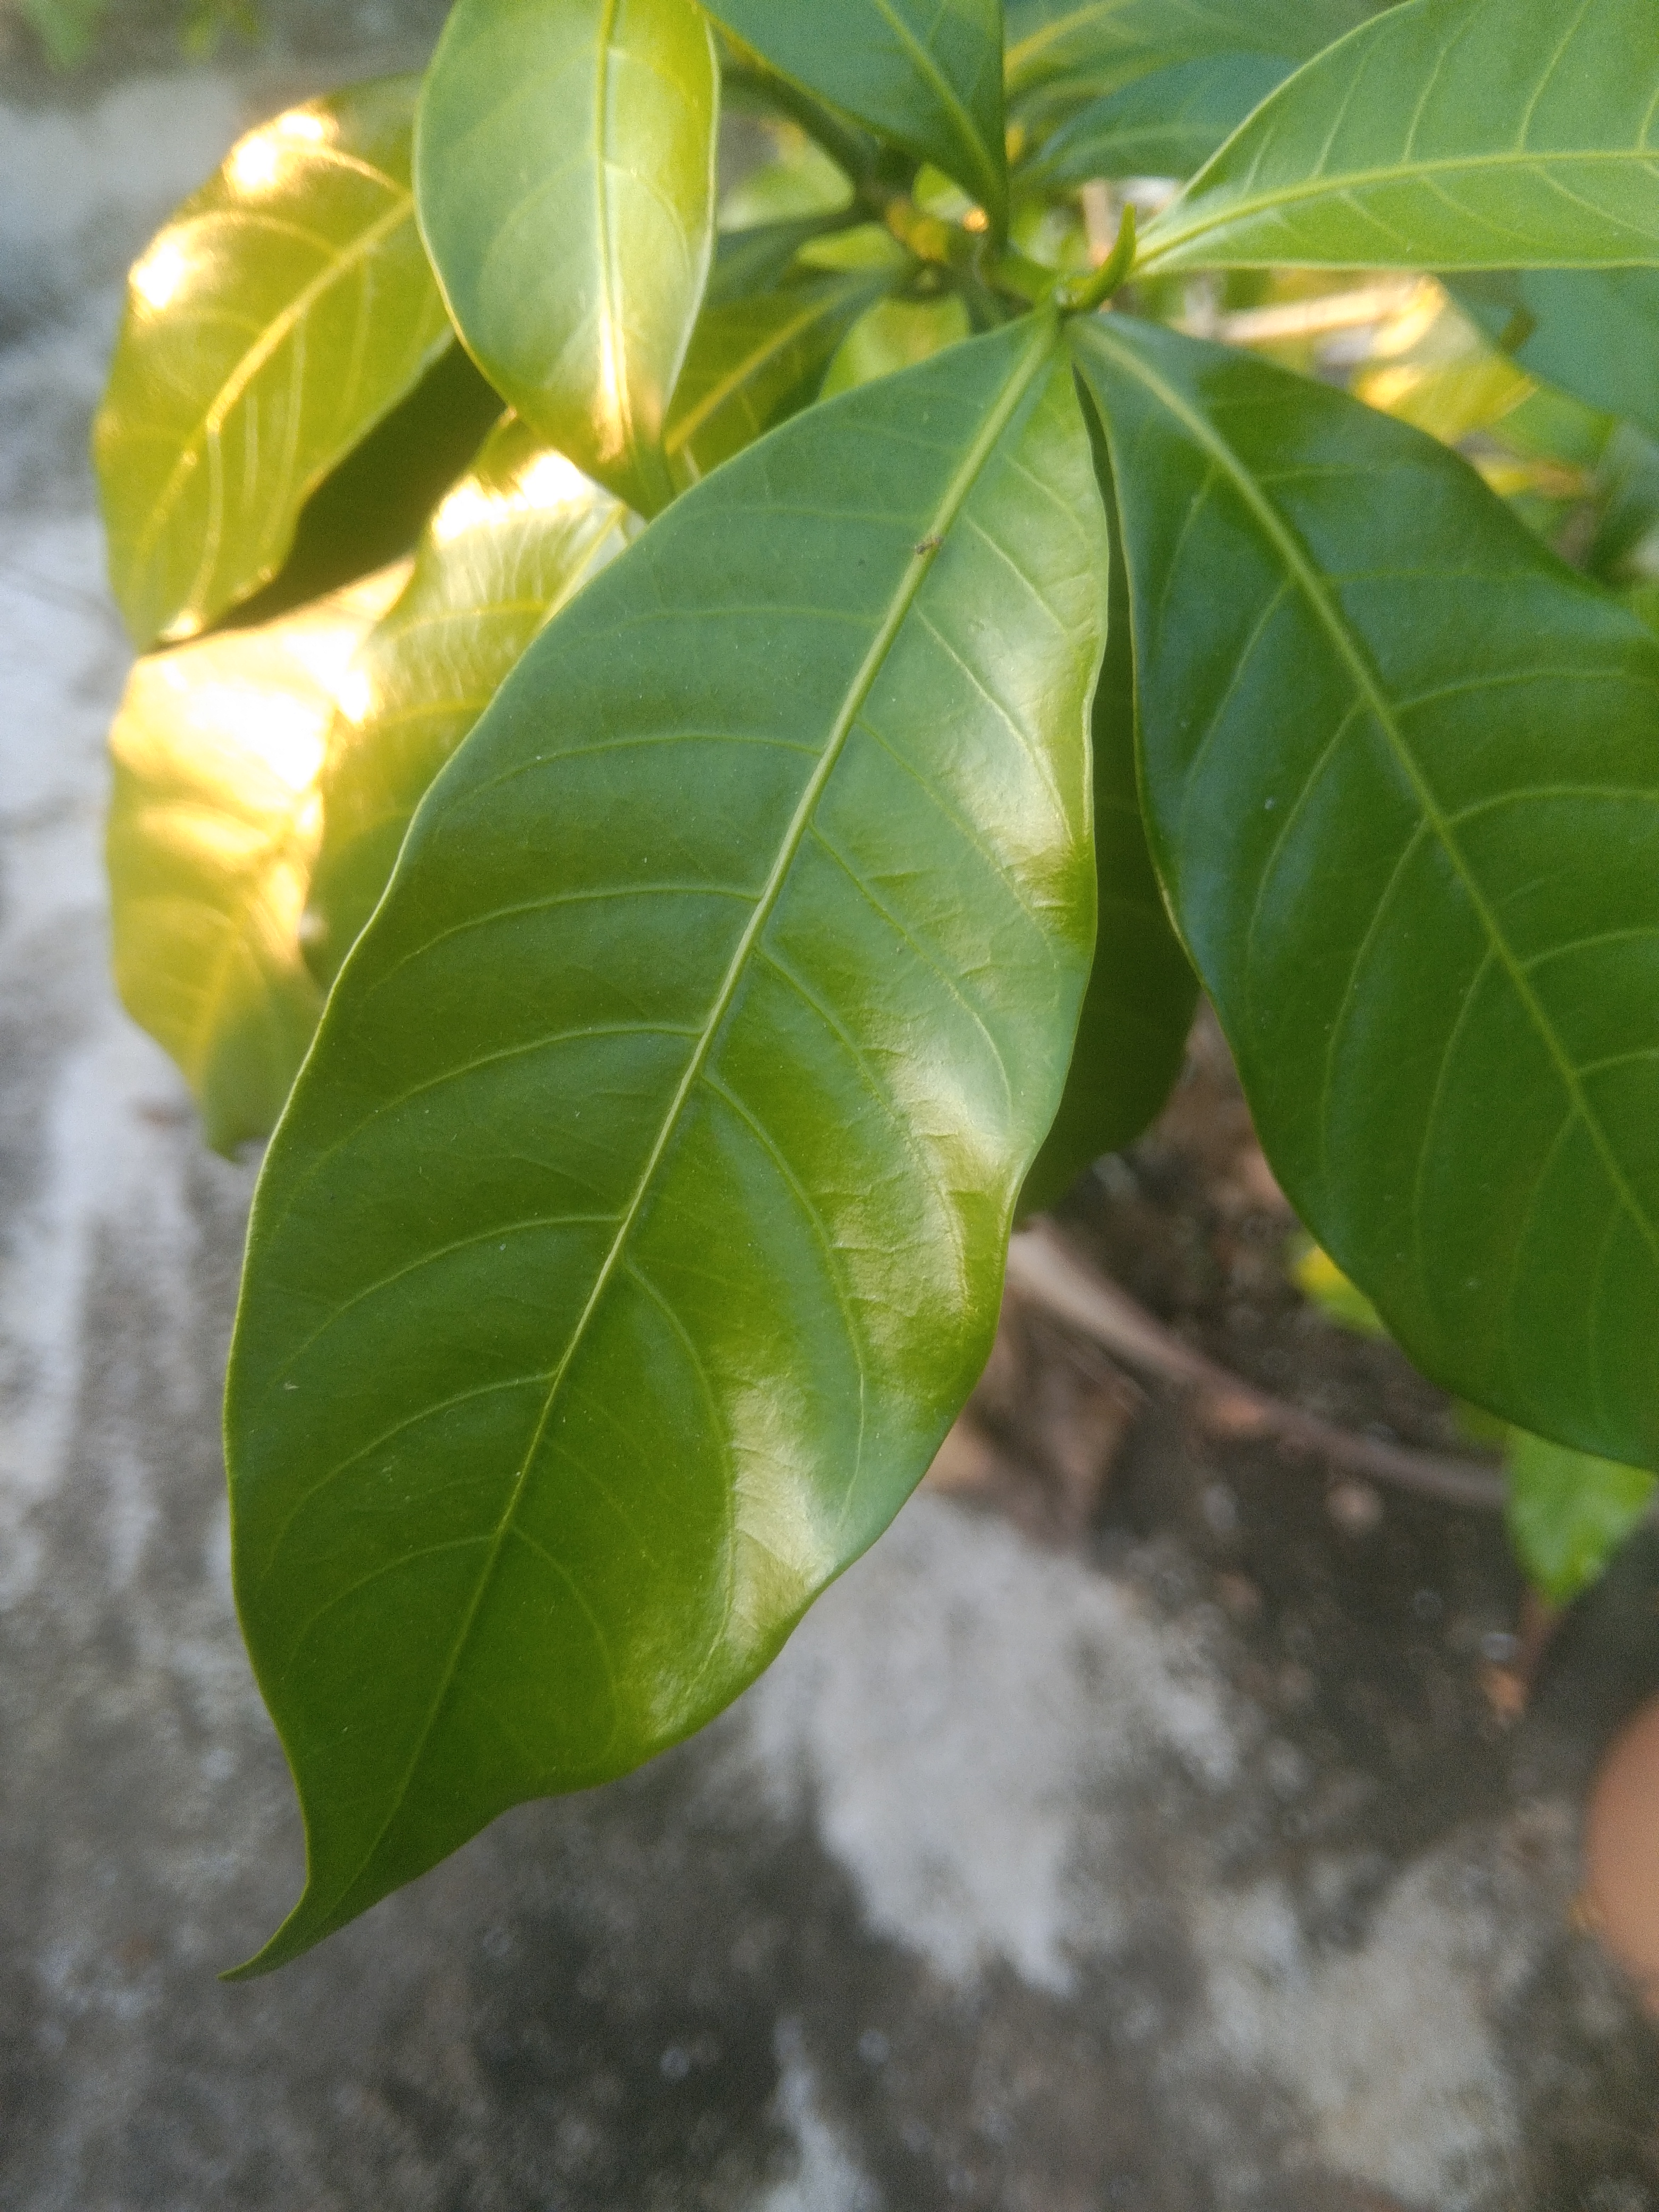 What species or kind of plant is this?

togor
